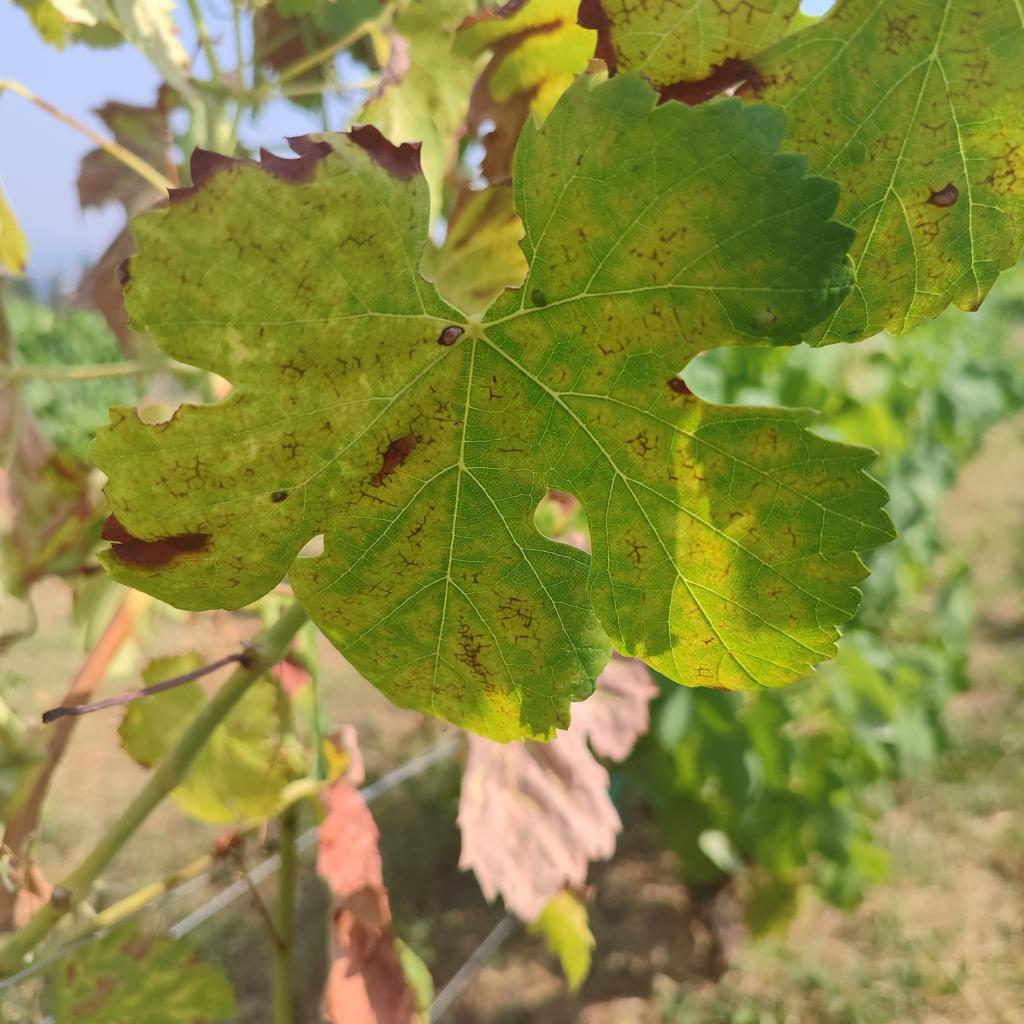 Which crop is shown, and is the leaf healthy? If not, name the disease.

grapevine, esca complex
